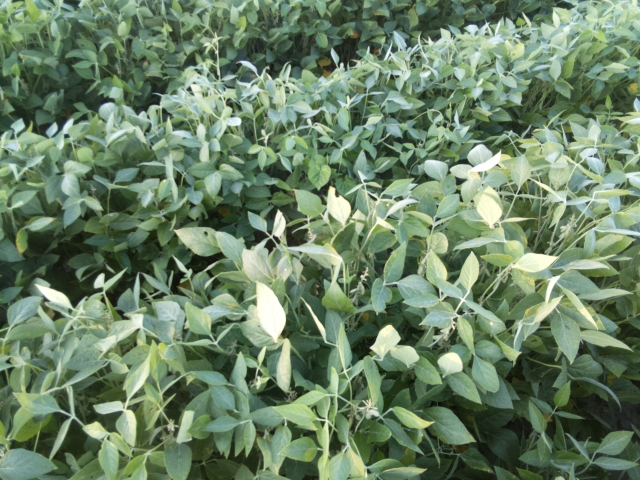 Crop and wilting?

soybean, leaves with no wilting
